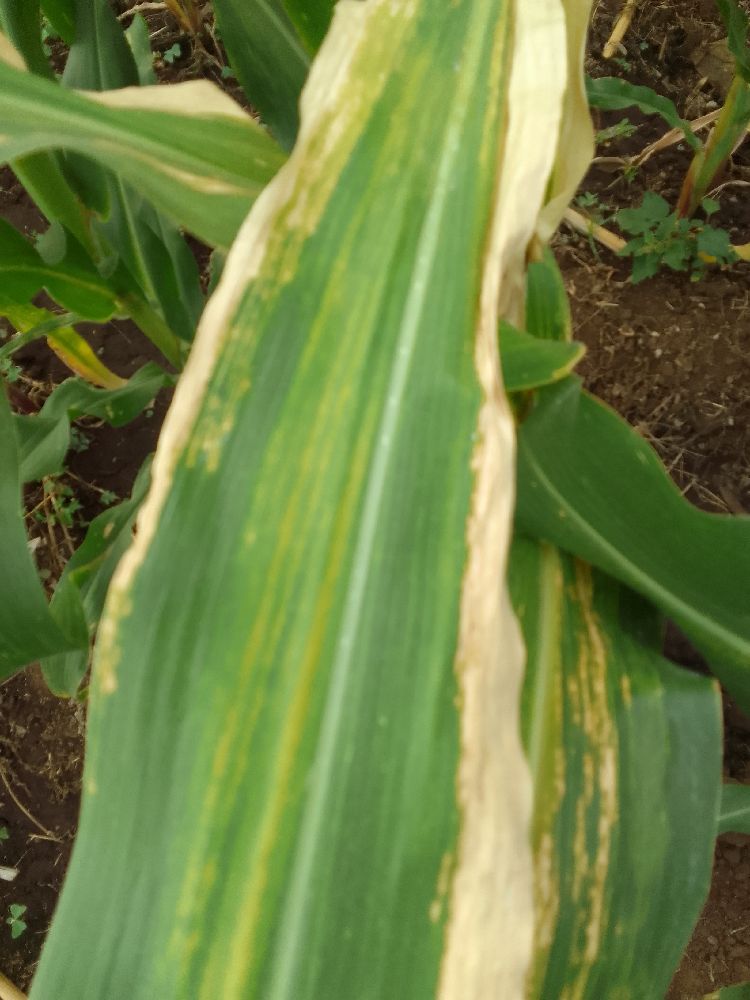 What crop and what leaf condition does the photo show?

maize, maize lethal necrosis
